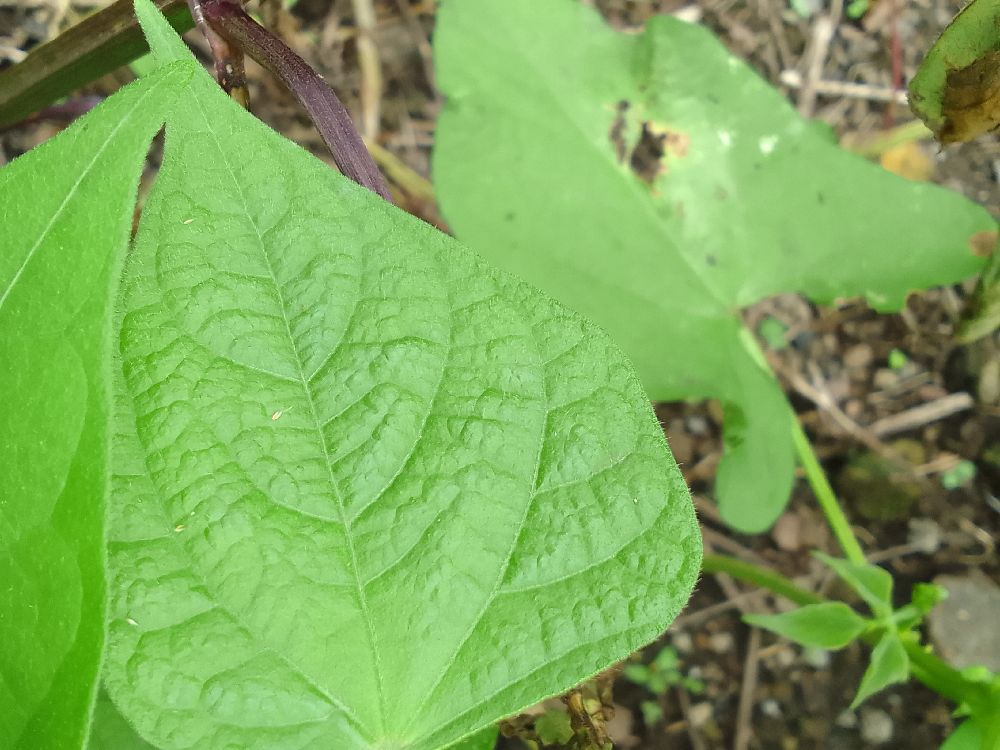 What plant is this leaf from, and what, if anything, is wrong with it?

common bean, healthy
